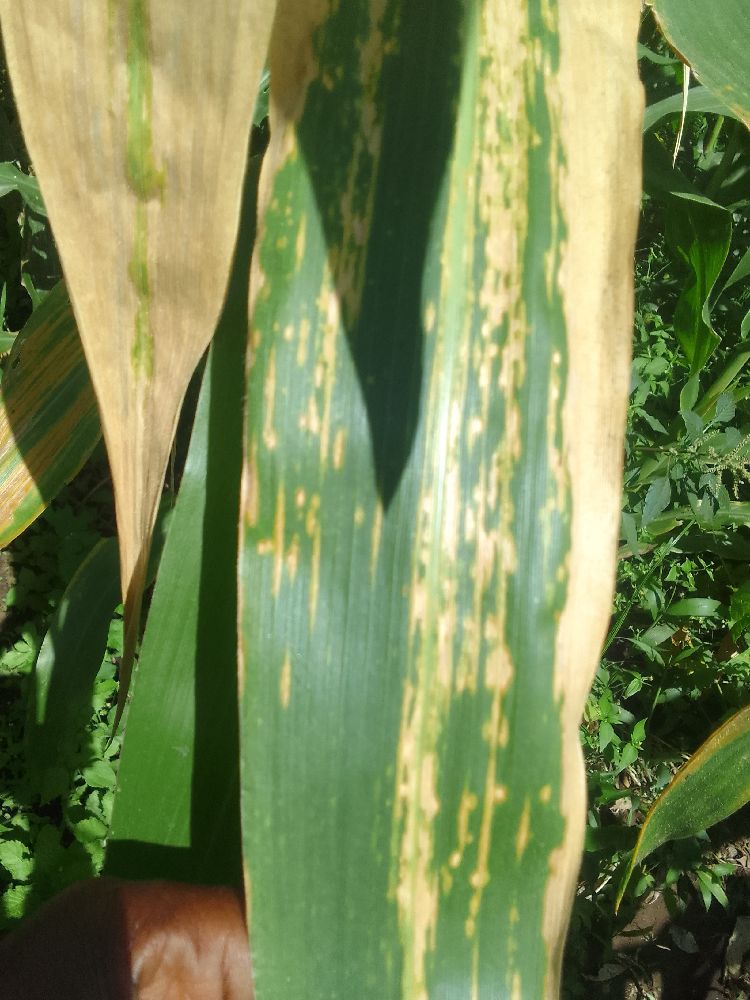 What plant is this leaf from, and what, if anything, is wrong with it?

maize, maize lethal necrosis
